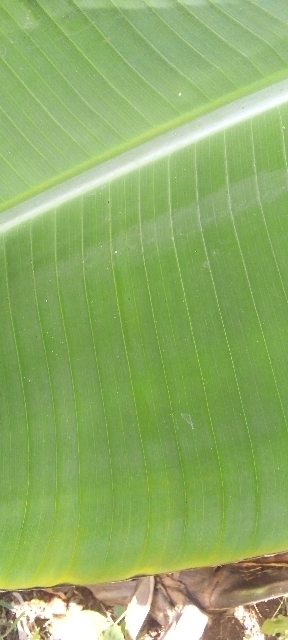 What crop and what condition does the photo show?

banana, healthy
